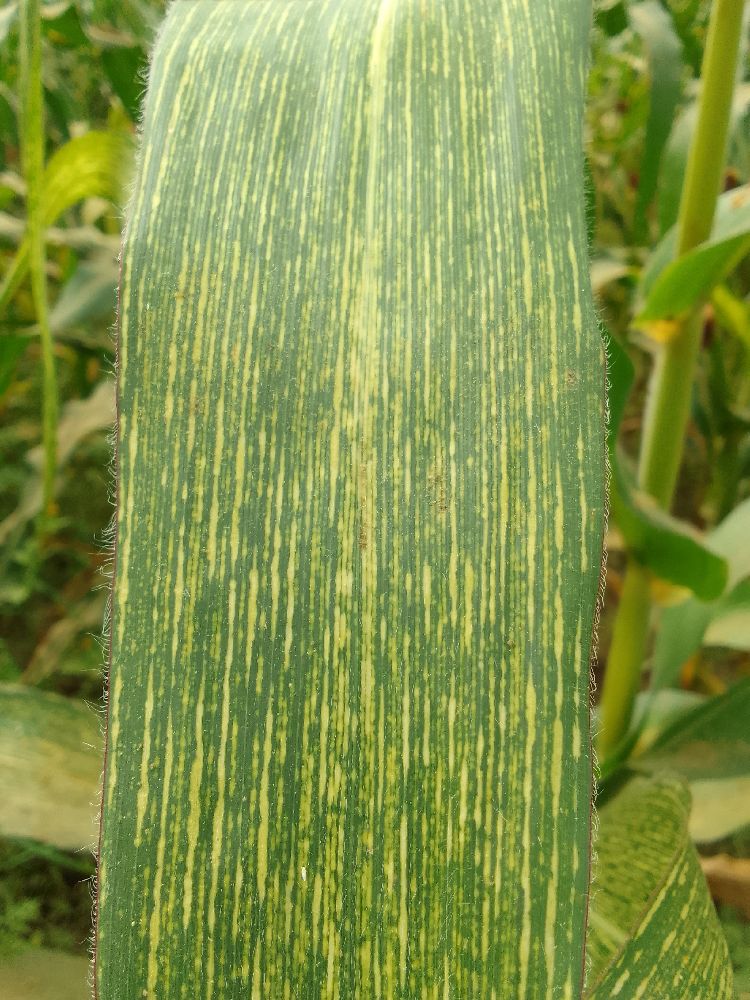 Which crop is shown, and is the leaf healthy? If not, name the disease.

maize, maize streak virus
